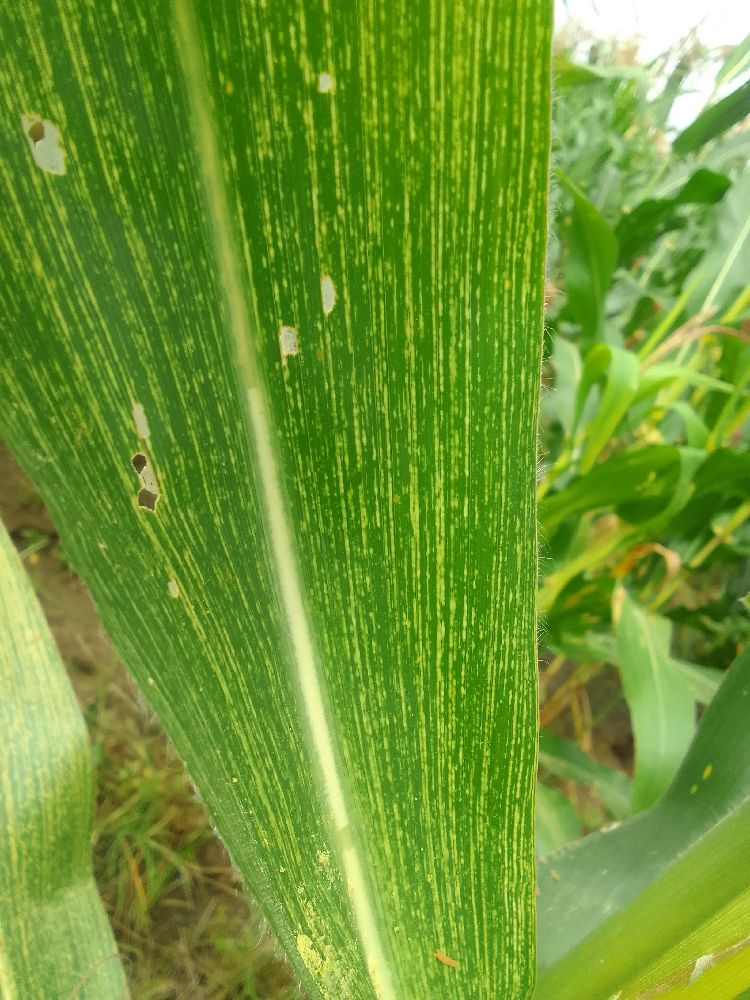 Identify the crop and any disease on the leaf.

maize, maize streak virus
